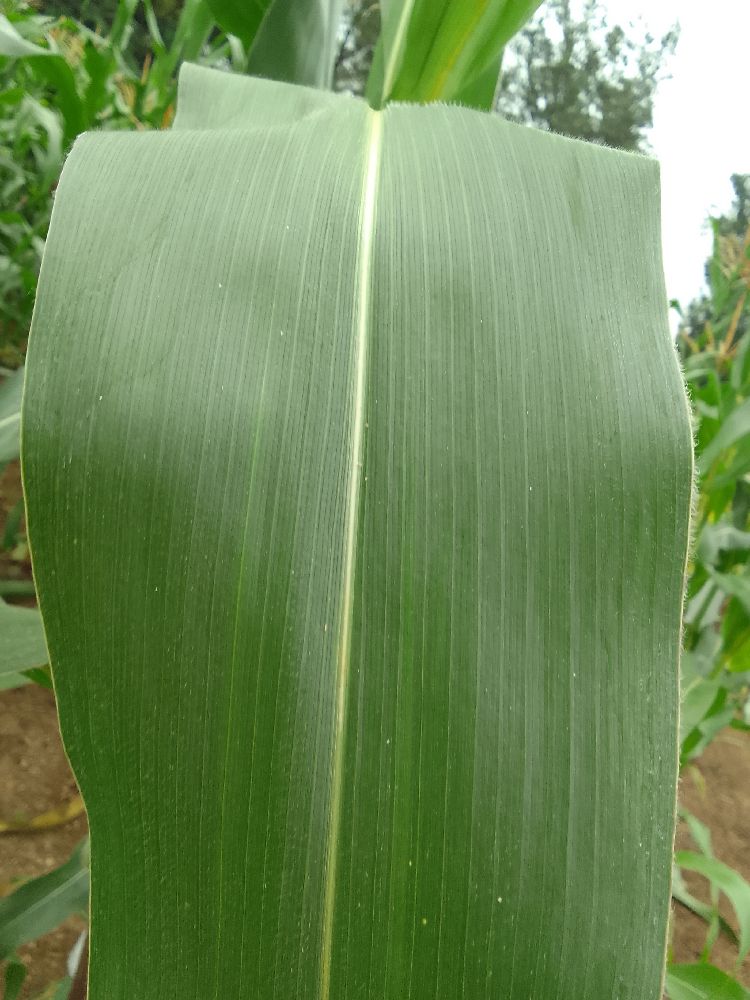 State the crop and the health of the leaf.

maize, healthy
